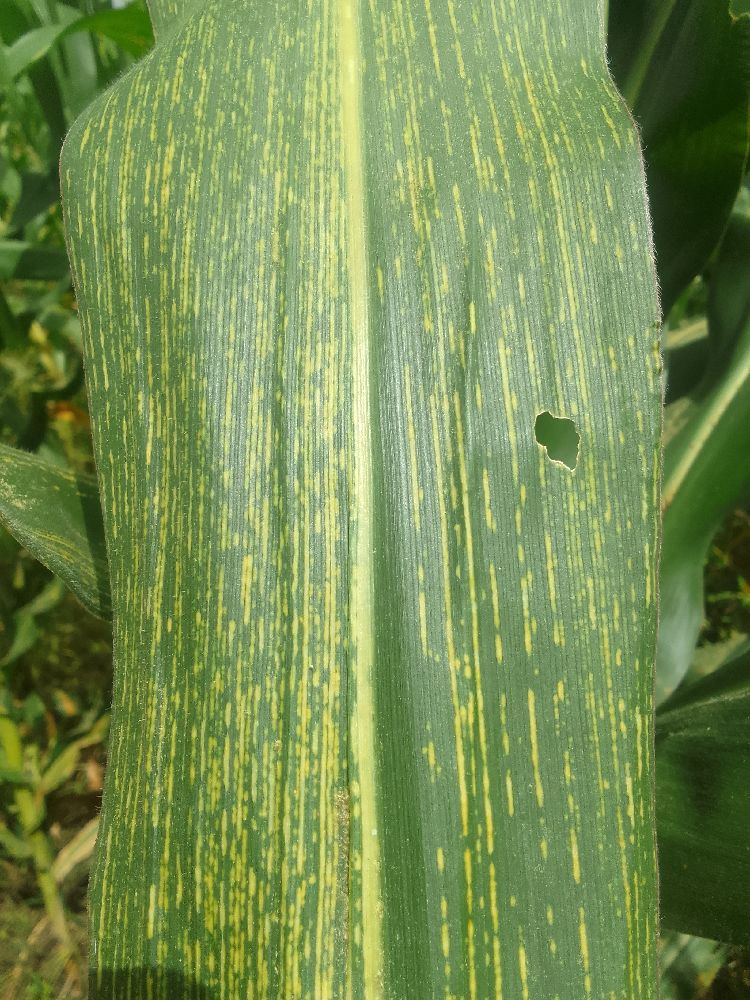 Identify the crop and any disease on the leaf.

maize, maize streak virus
